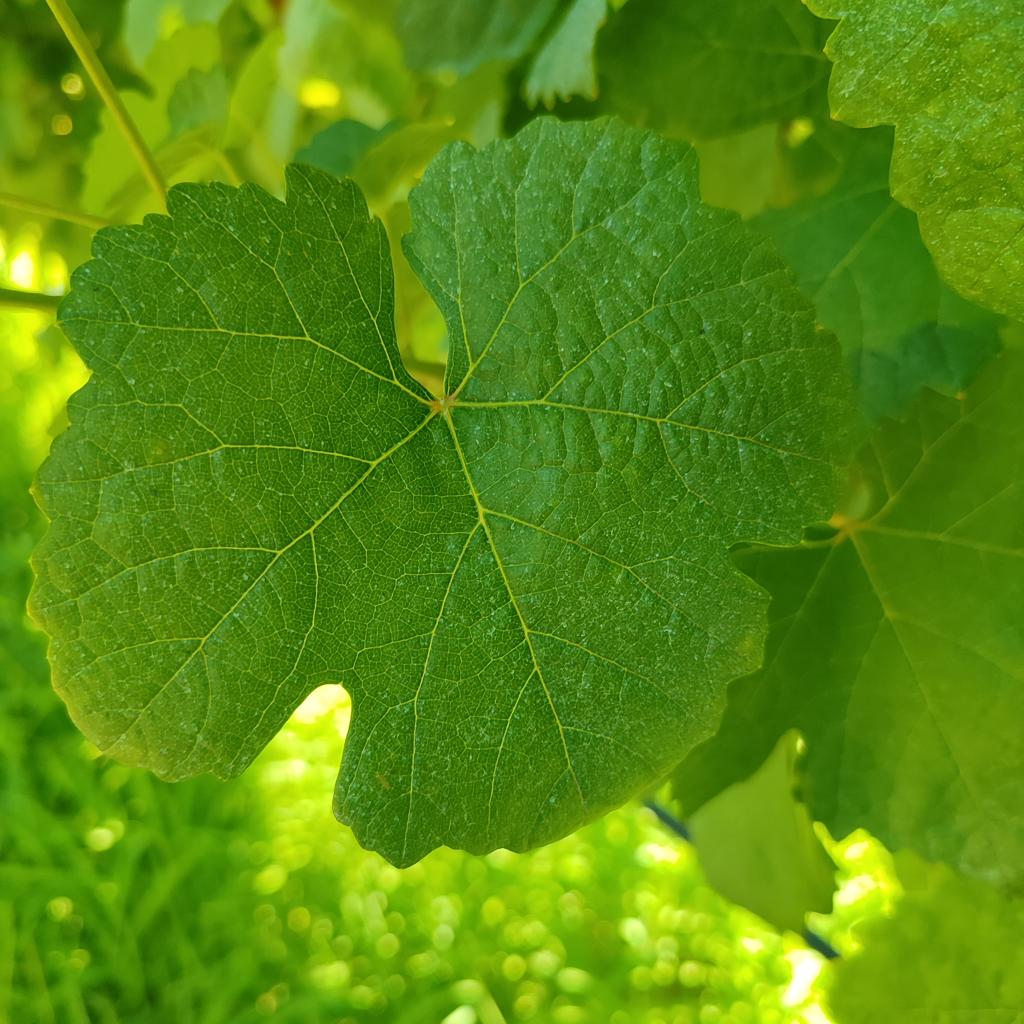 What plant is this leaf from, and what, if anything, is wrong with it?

grapevine, healthy
